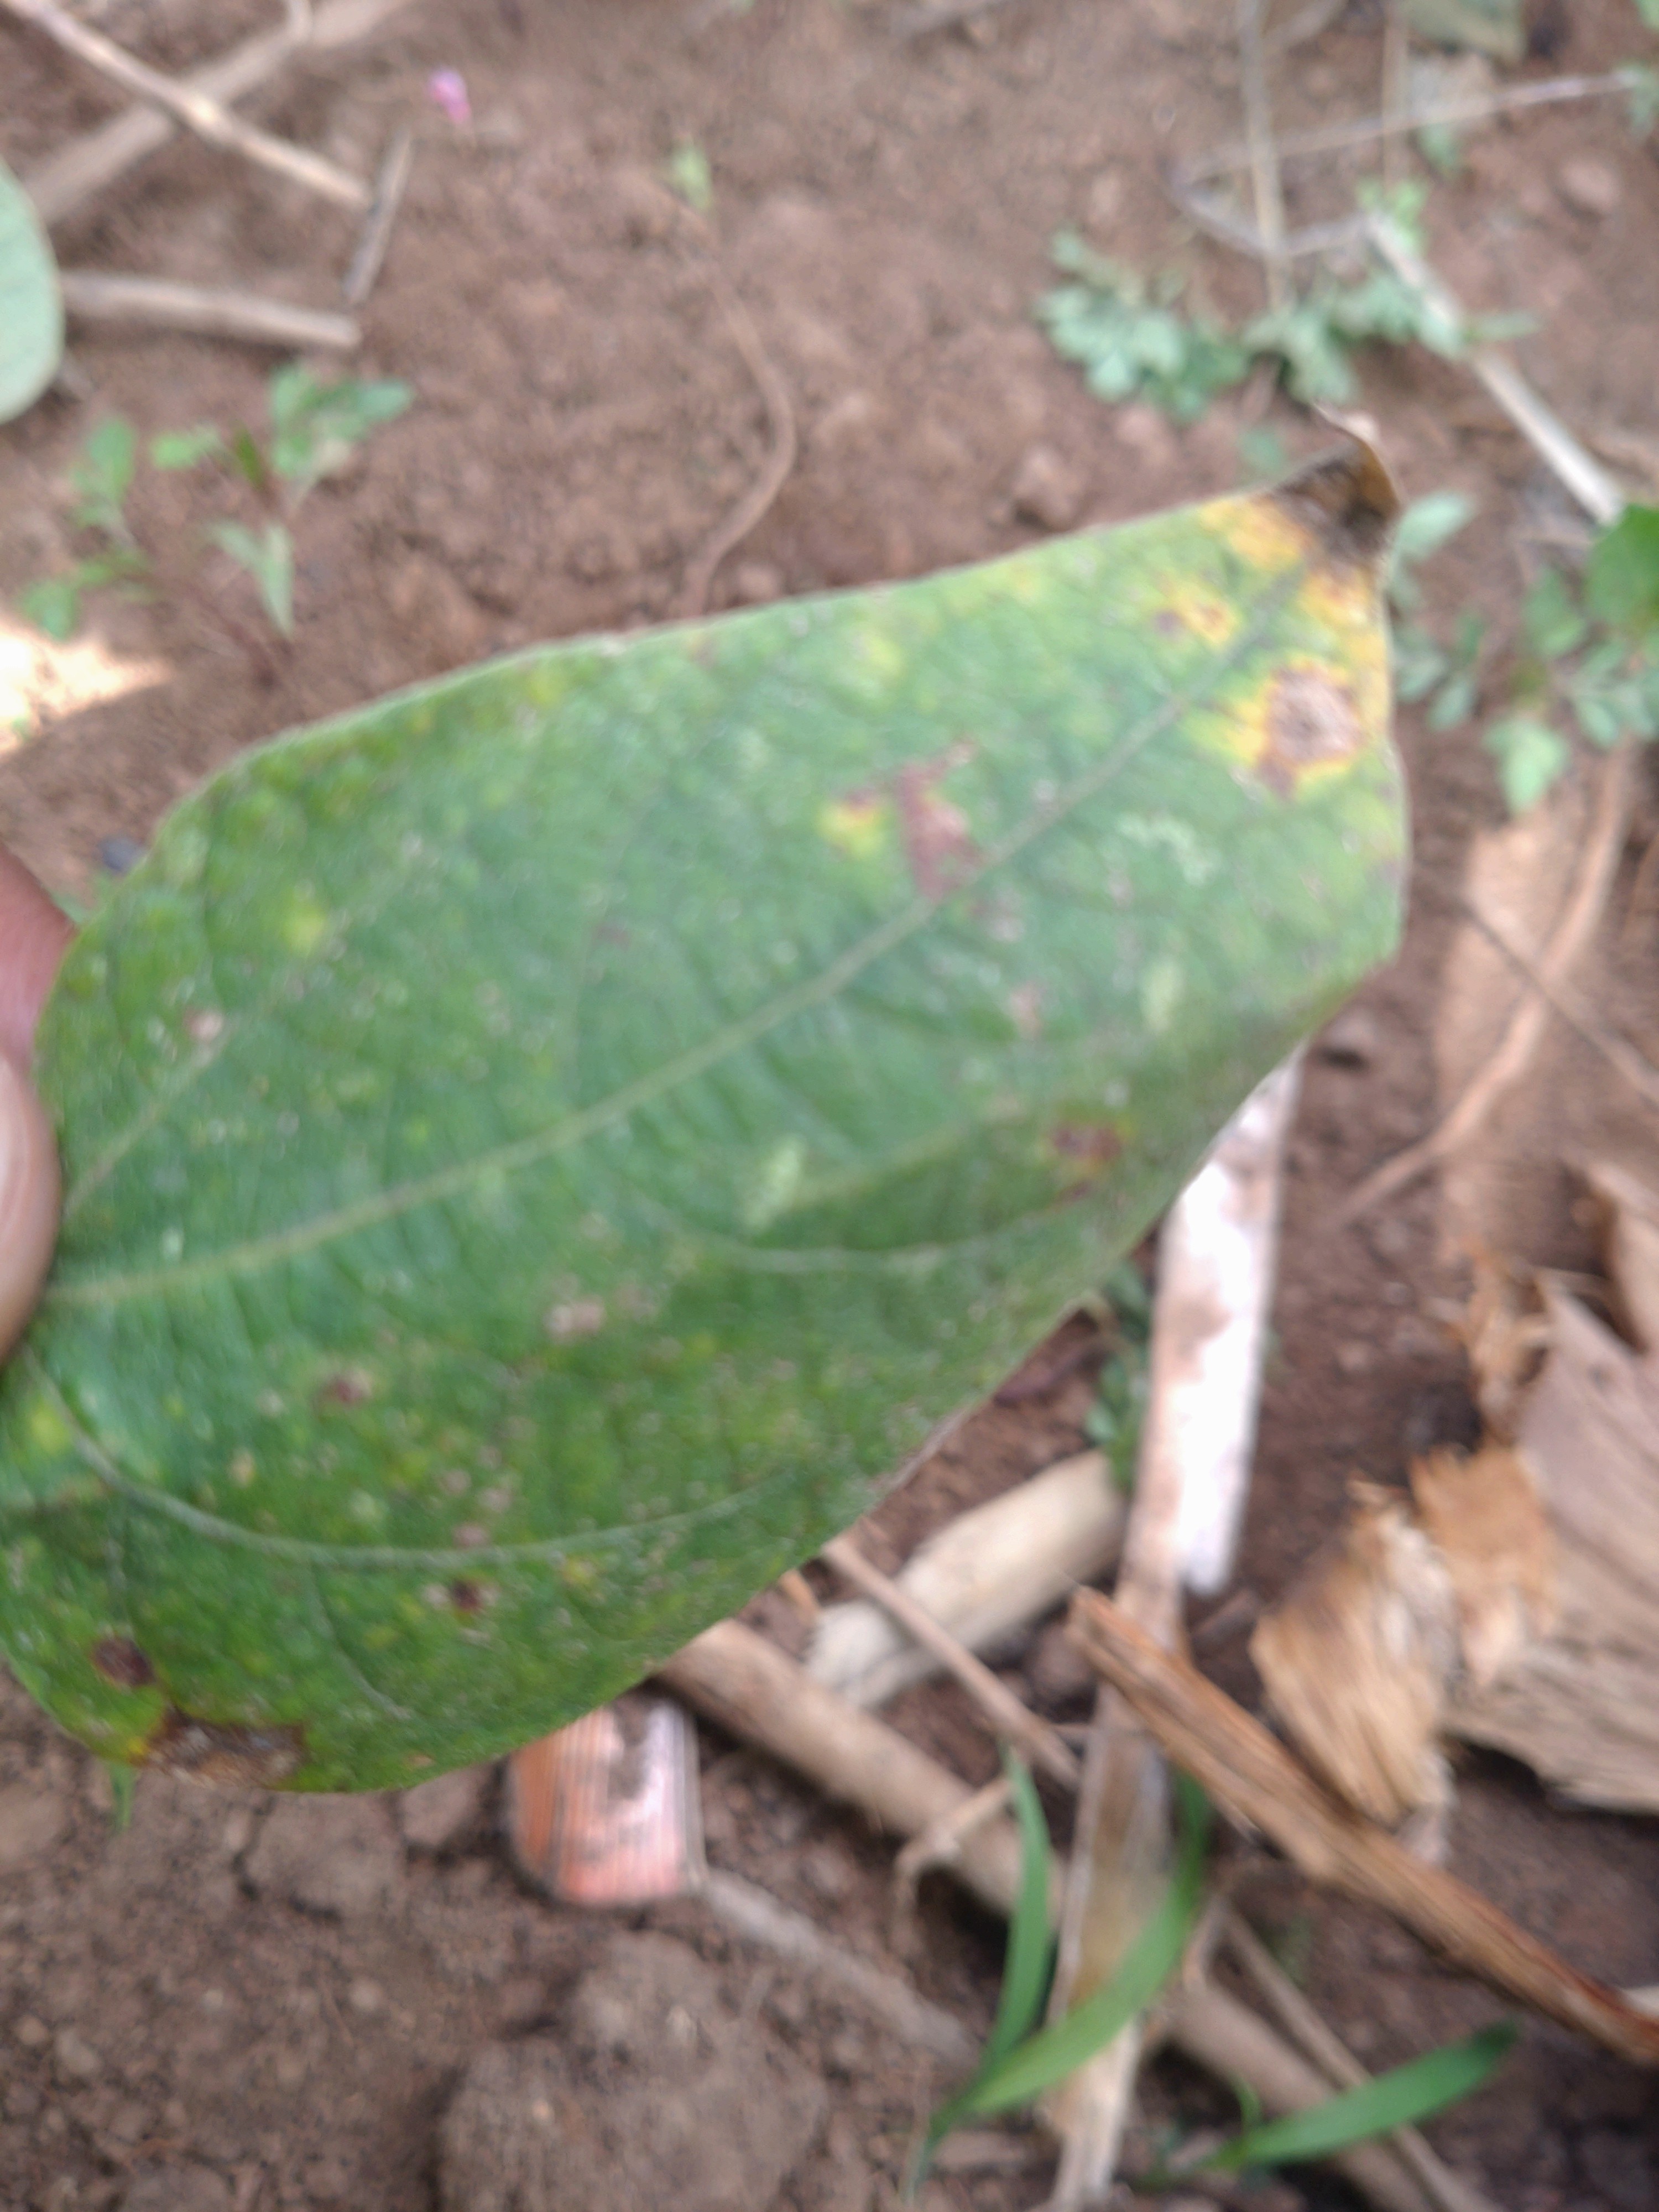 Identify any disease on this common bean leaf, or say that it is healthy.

rust
